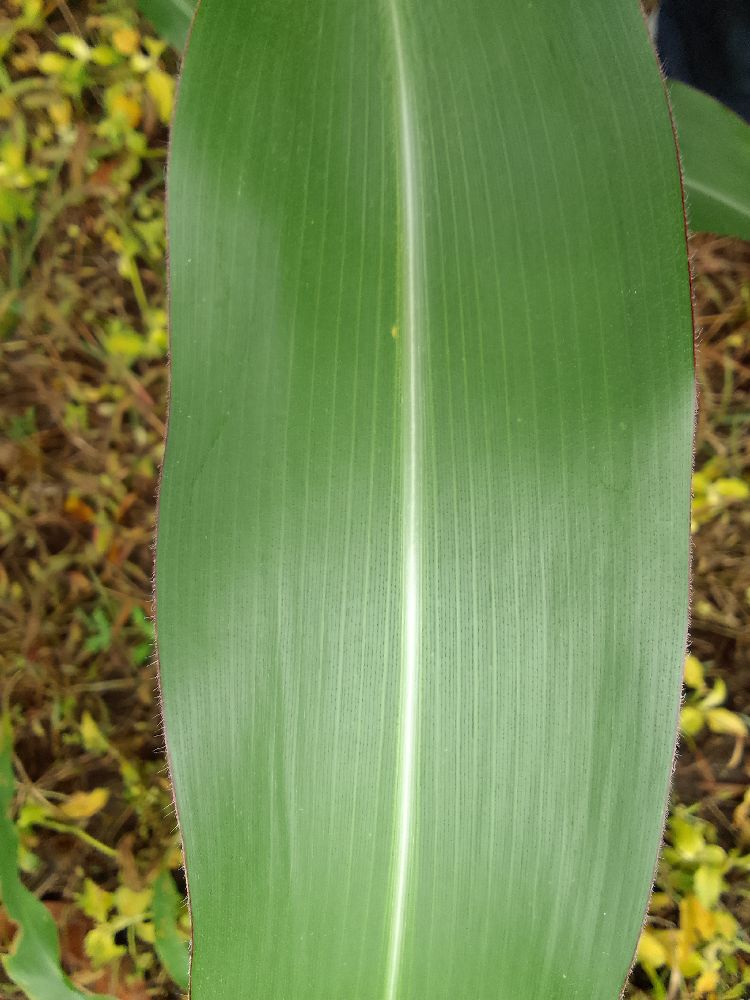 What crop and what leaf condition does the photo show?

maize, healthy
